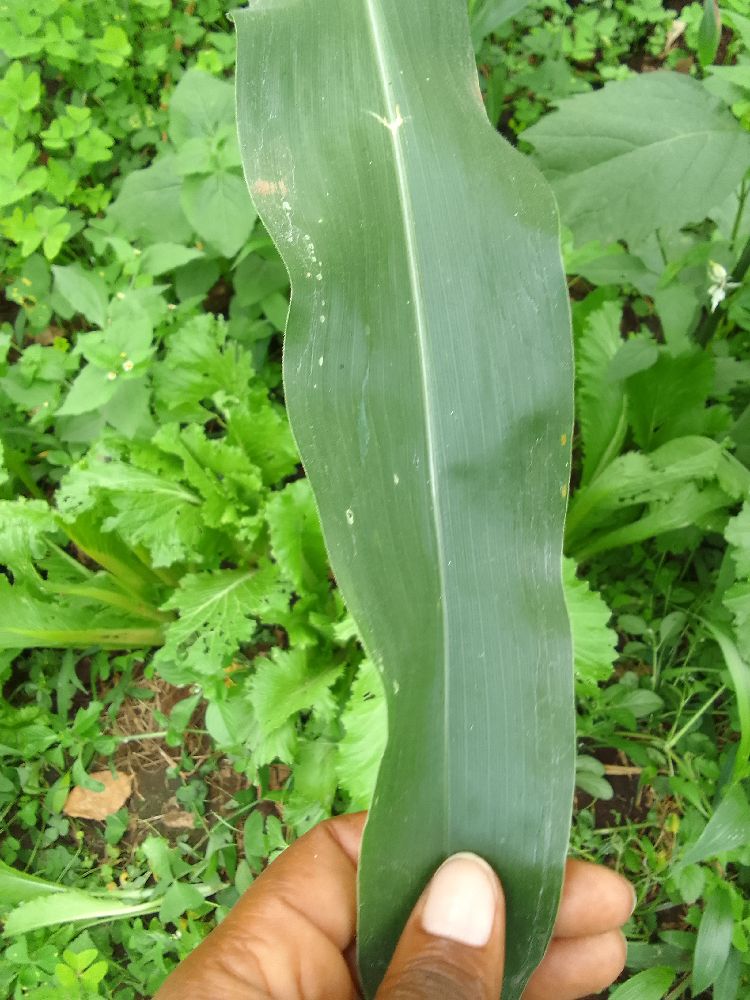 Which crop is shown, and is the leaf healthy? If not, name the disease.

maize, healthy
